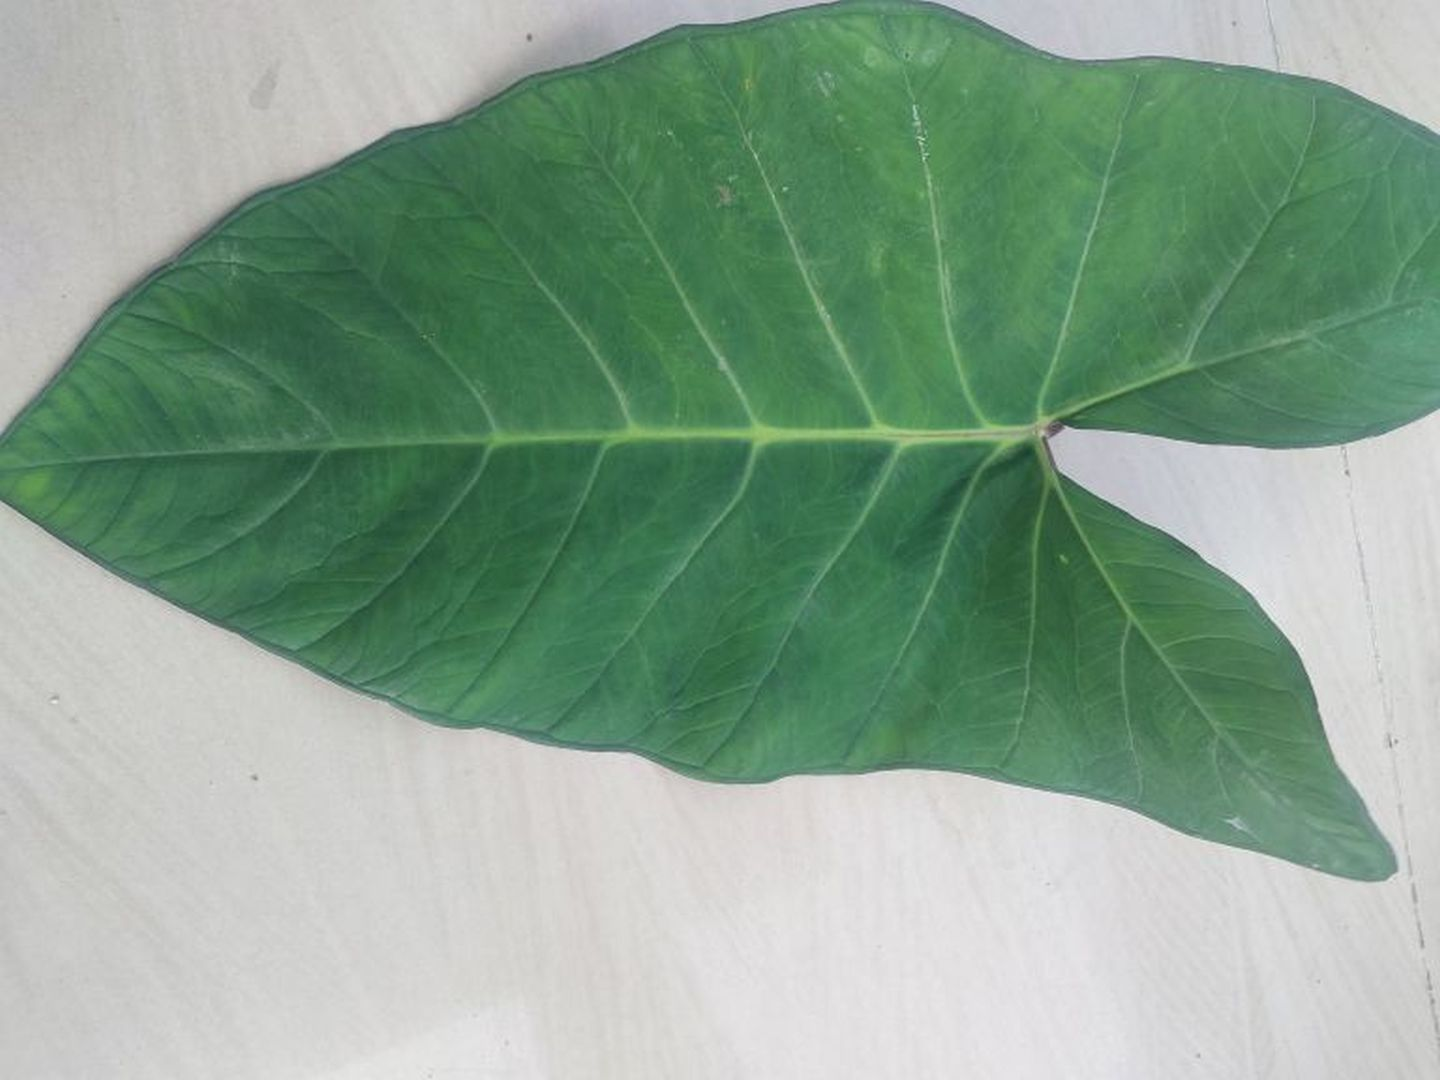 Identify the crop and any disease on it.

taro, healthy
